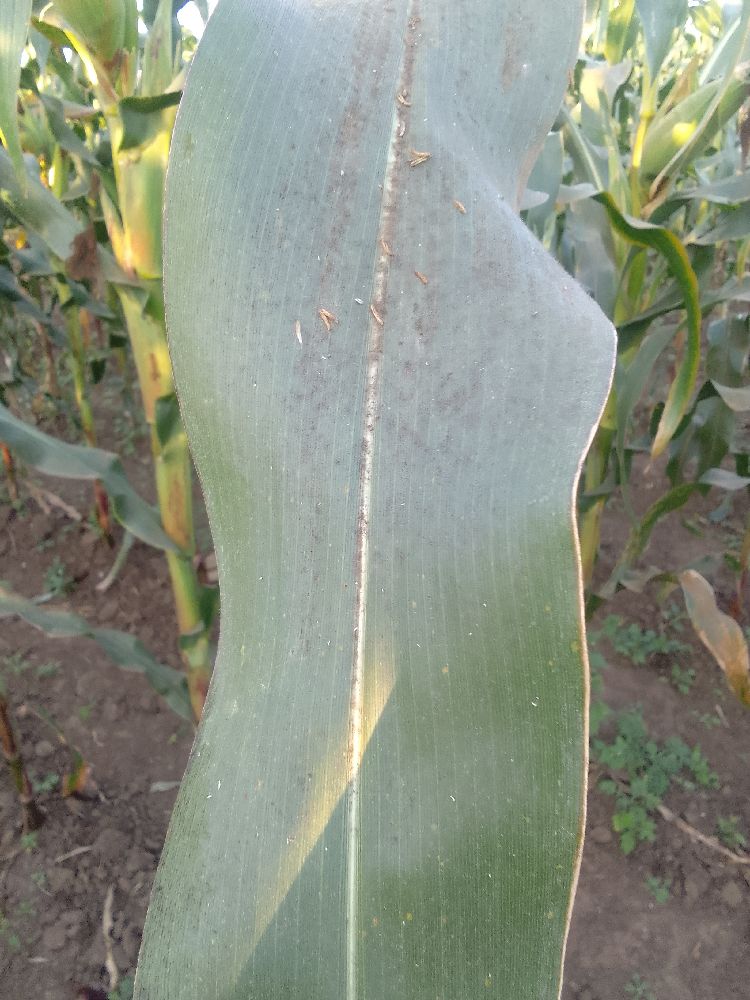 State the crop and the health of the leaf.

maize, healthy
